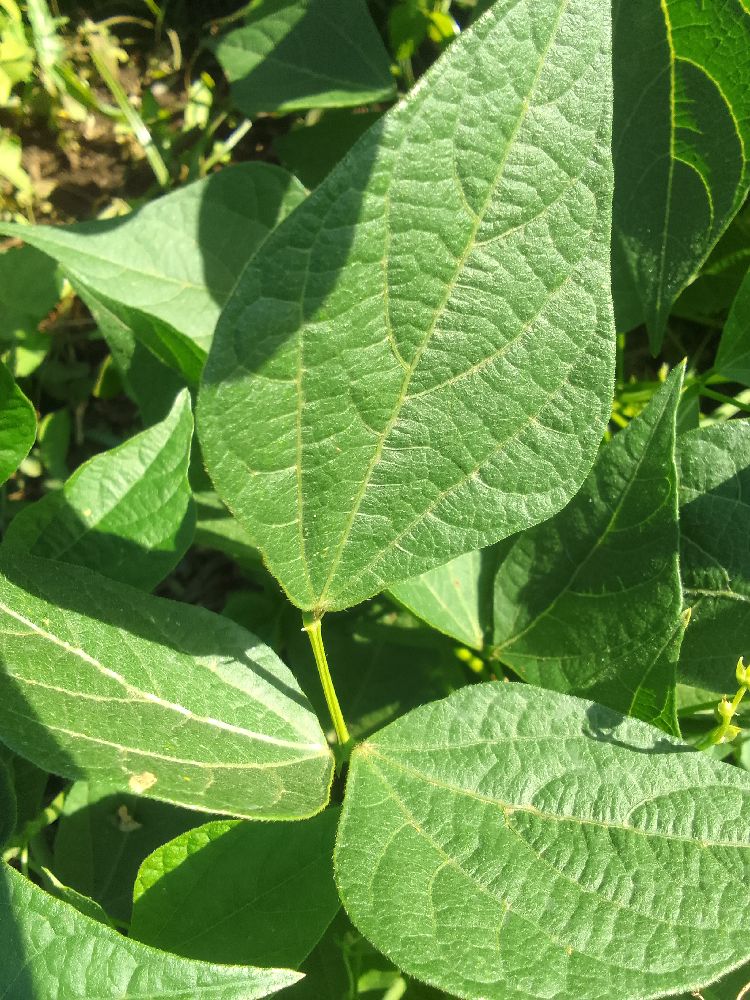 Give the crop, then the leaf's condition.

common bean, healthy
